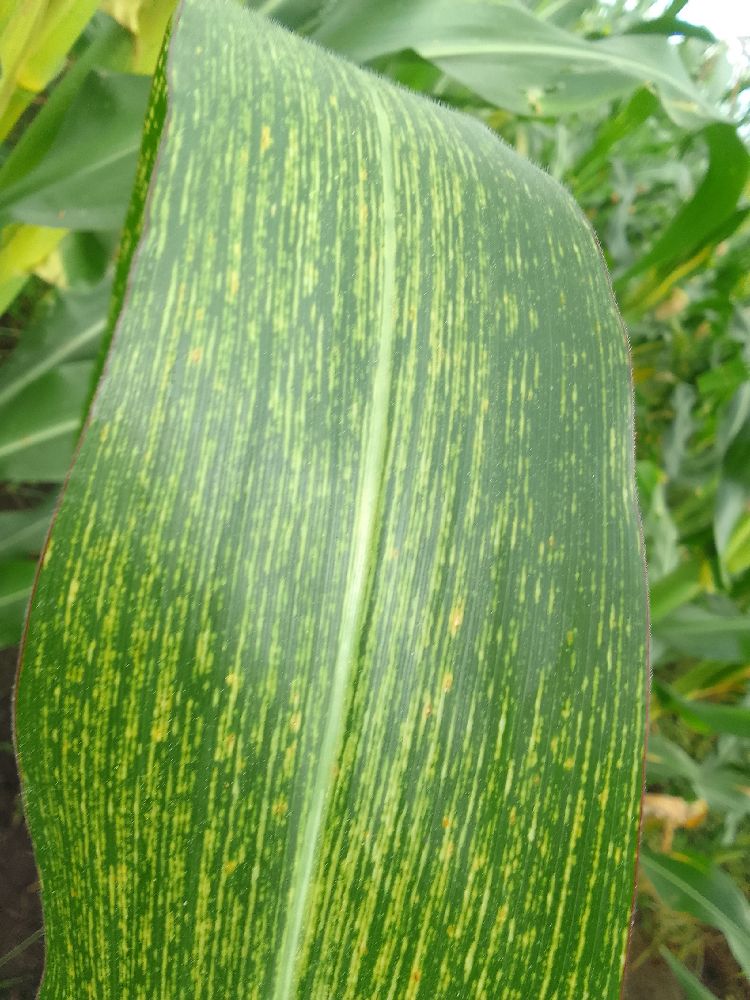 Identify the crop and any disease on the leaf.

maize, maize streak virus
